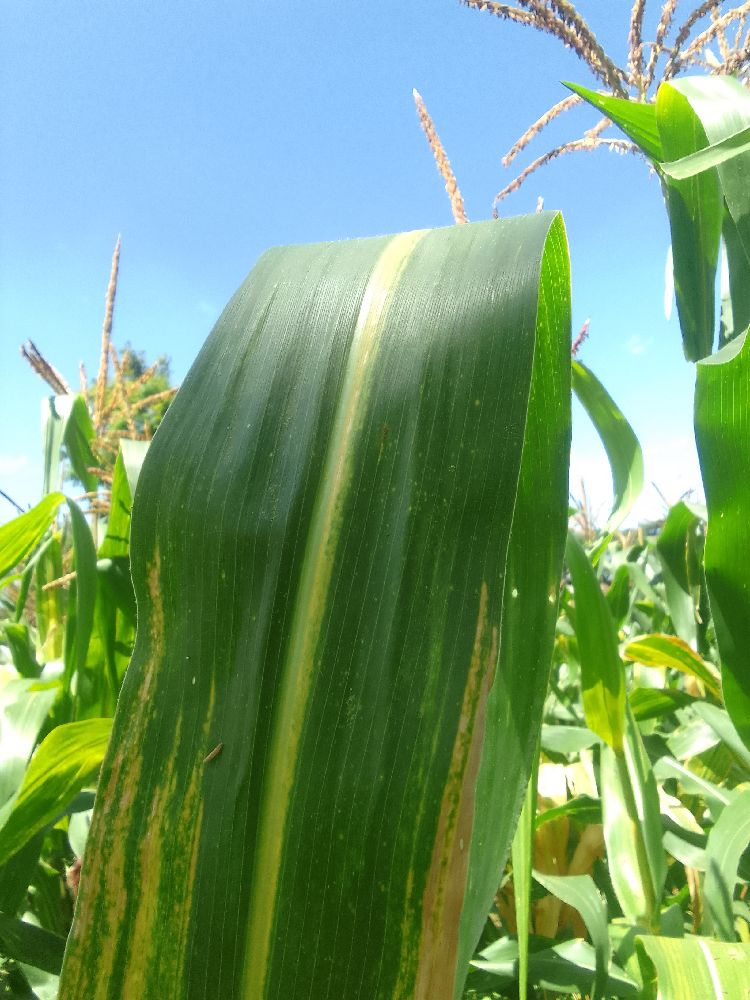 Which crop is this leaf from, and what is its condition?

maize, maize lethal necrosis
